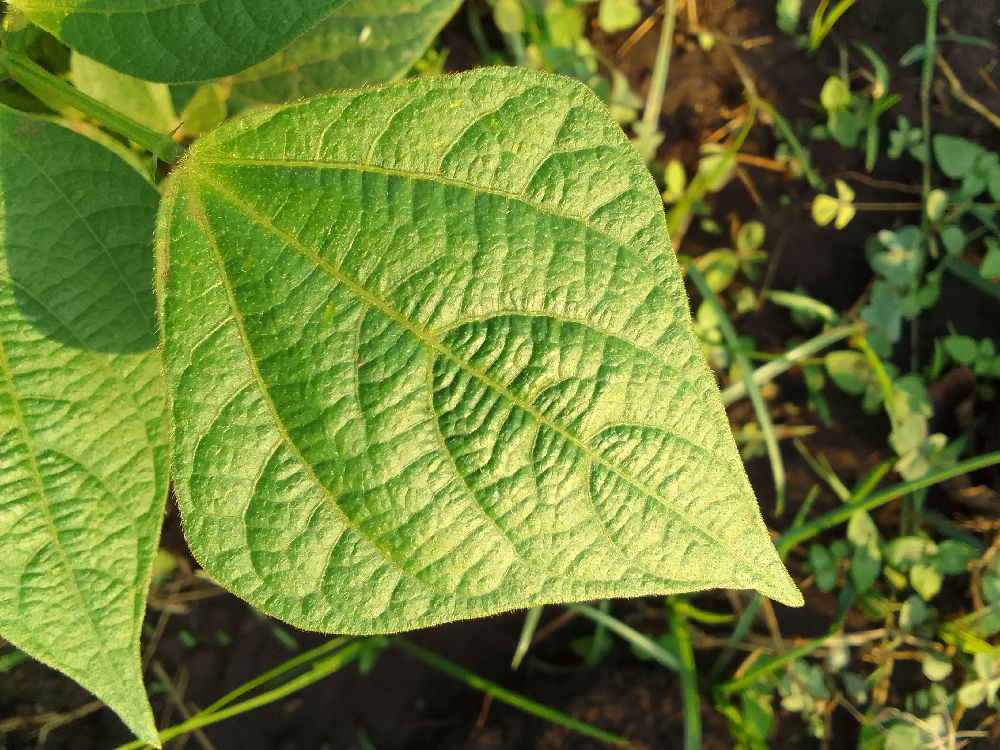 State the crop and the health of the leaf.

common bean, healthy
